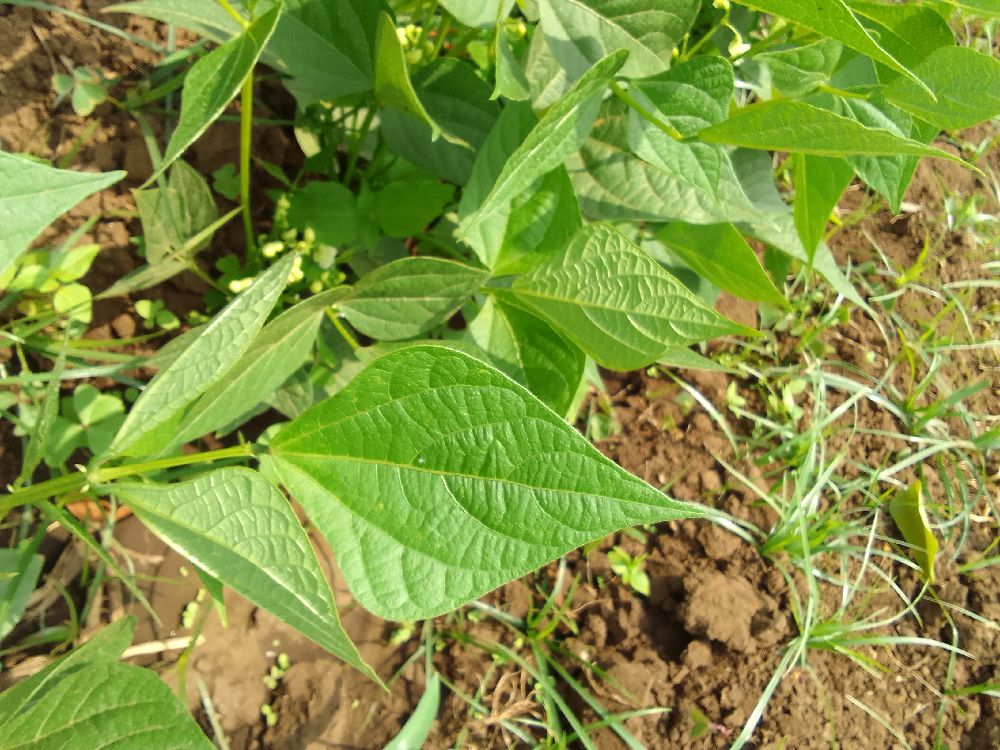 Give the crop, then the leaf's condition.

common bean, healthy
